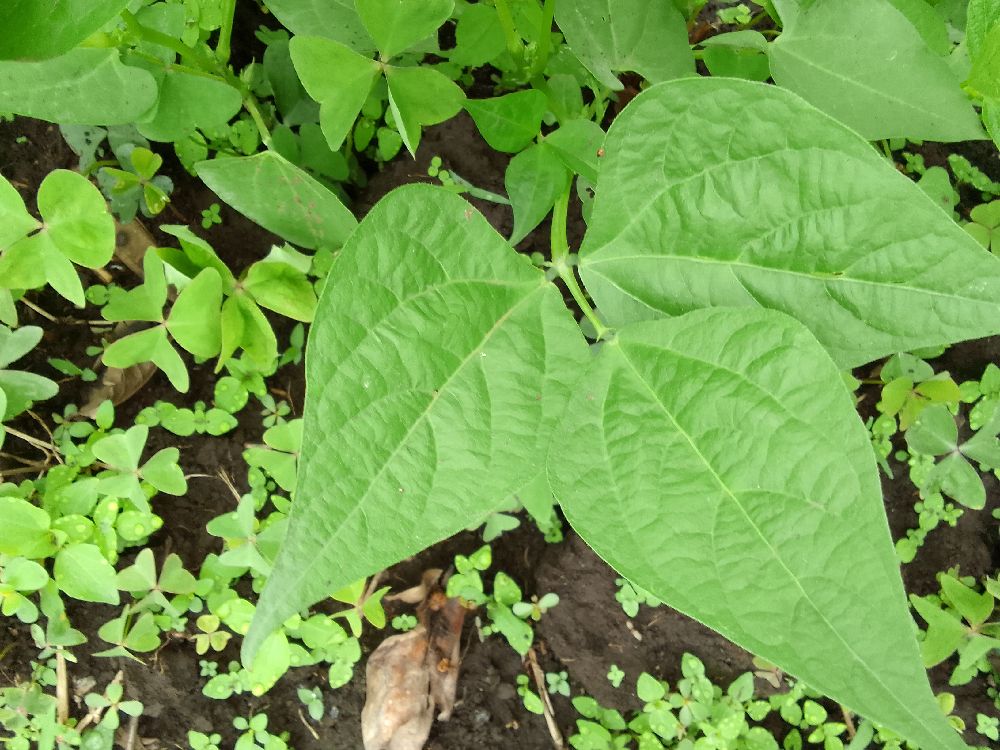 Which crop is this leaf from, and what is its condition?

common bean, healthy
